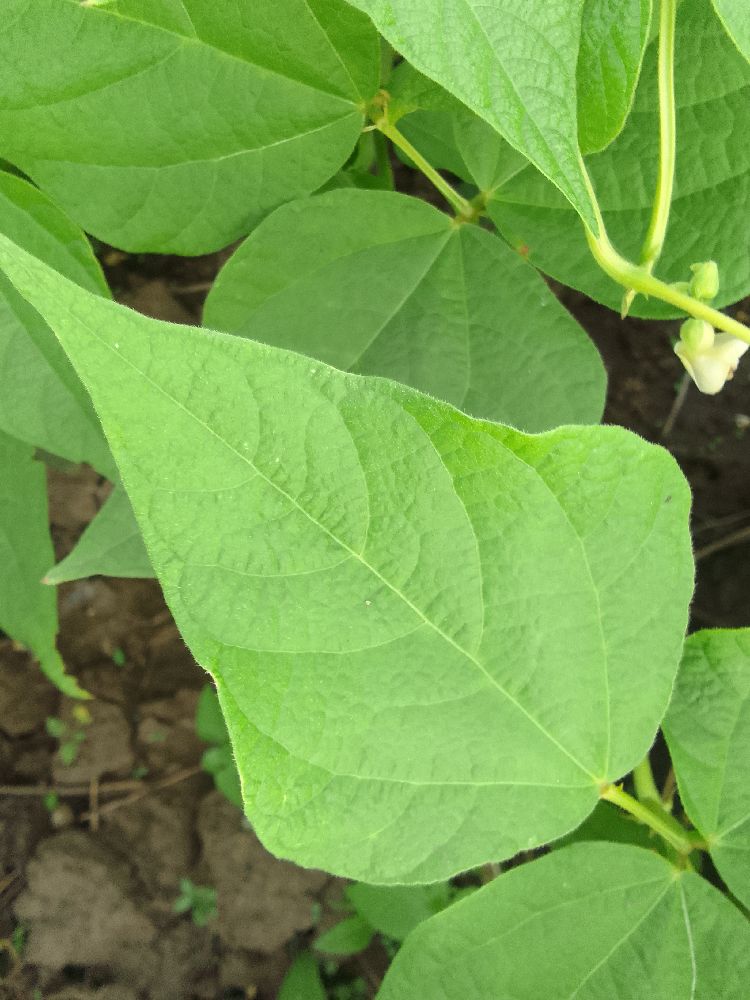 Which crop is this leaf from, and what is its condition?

common bean, healthy
